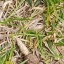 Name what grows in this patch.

grass
